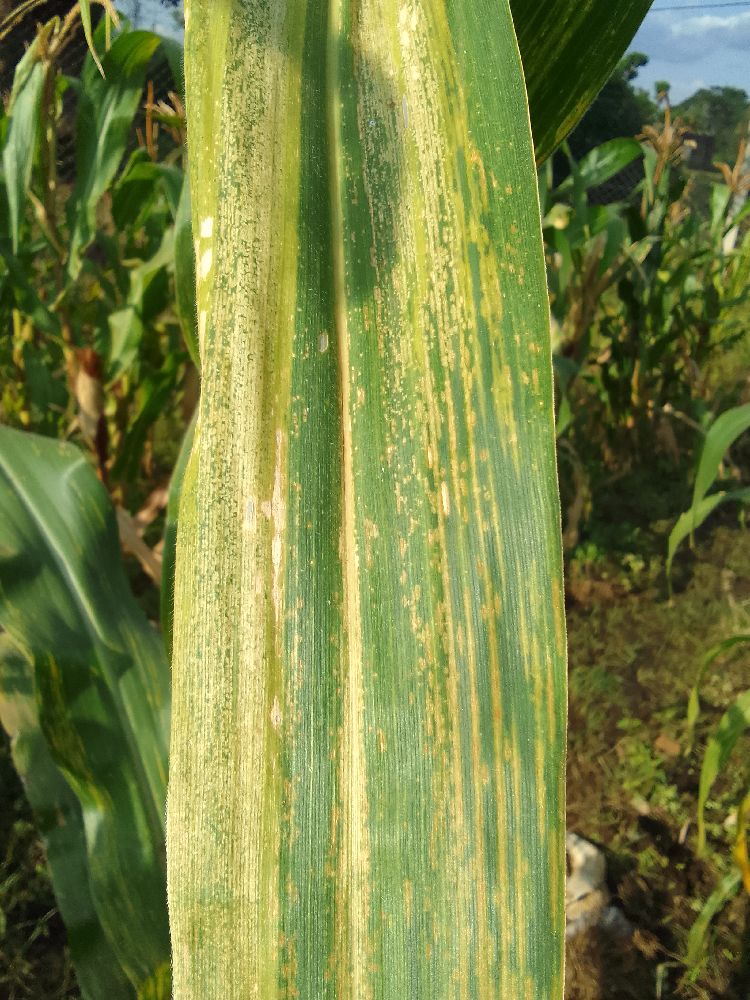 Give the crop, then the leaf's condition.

maize, maize lethal necrosis
